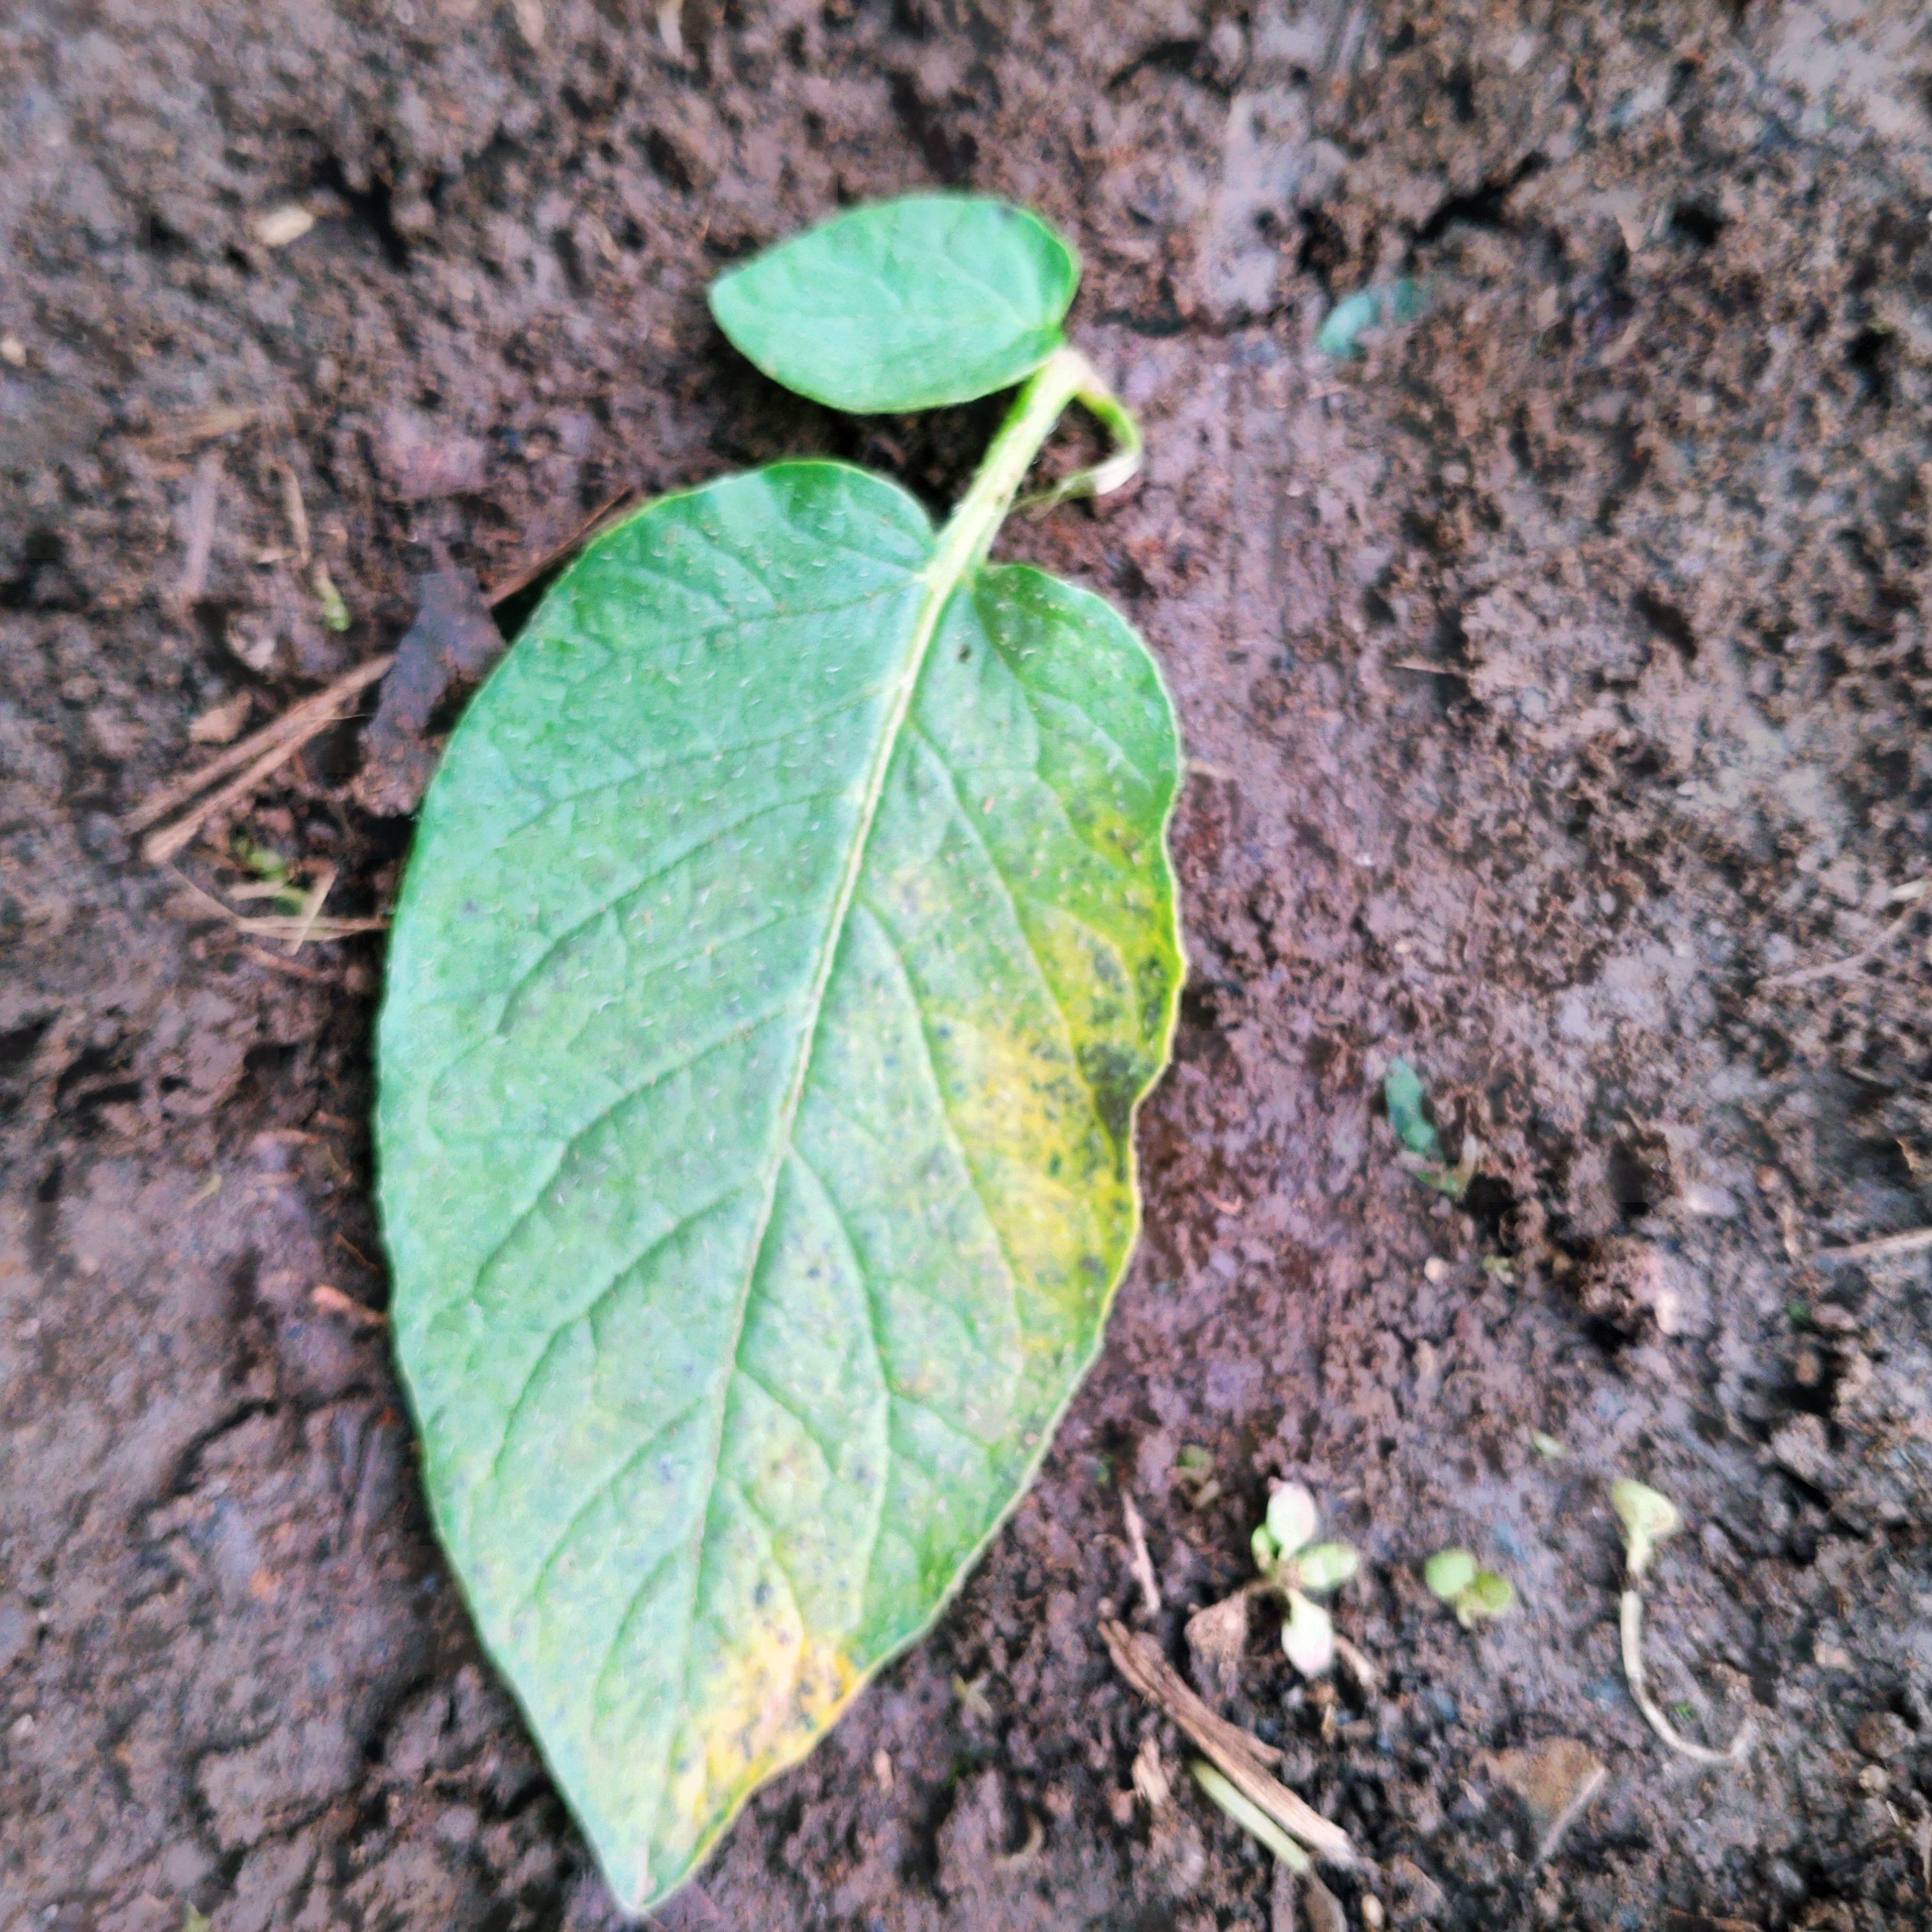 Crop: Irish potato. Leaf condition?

late blight
